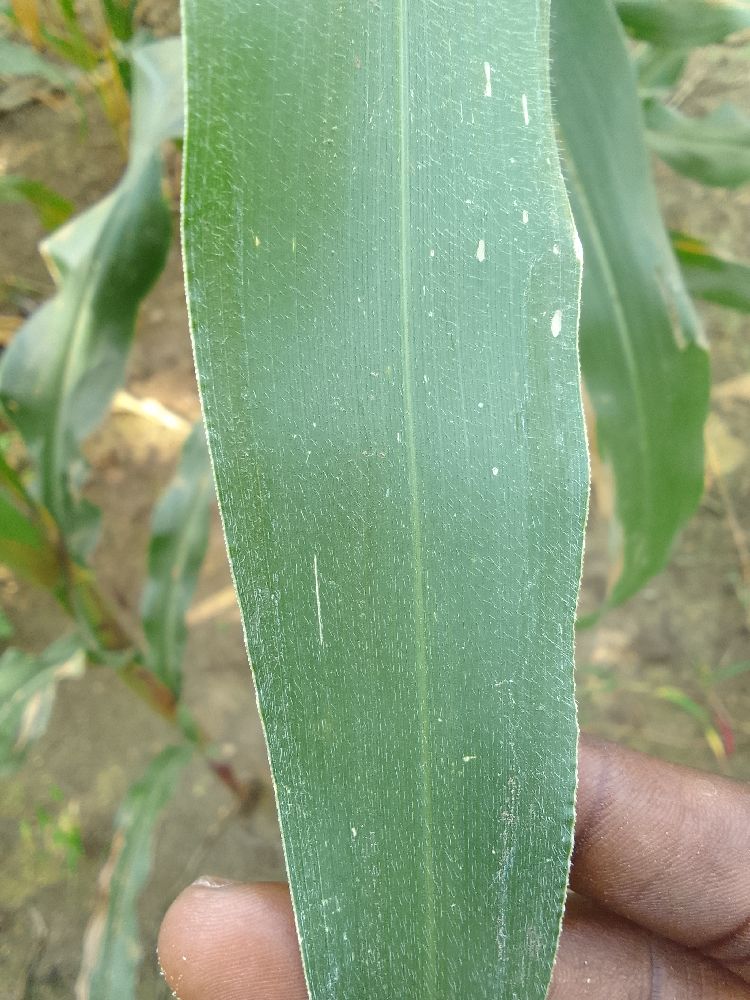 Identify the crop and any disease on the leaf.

maize, healthy
